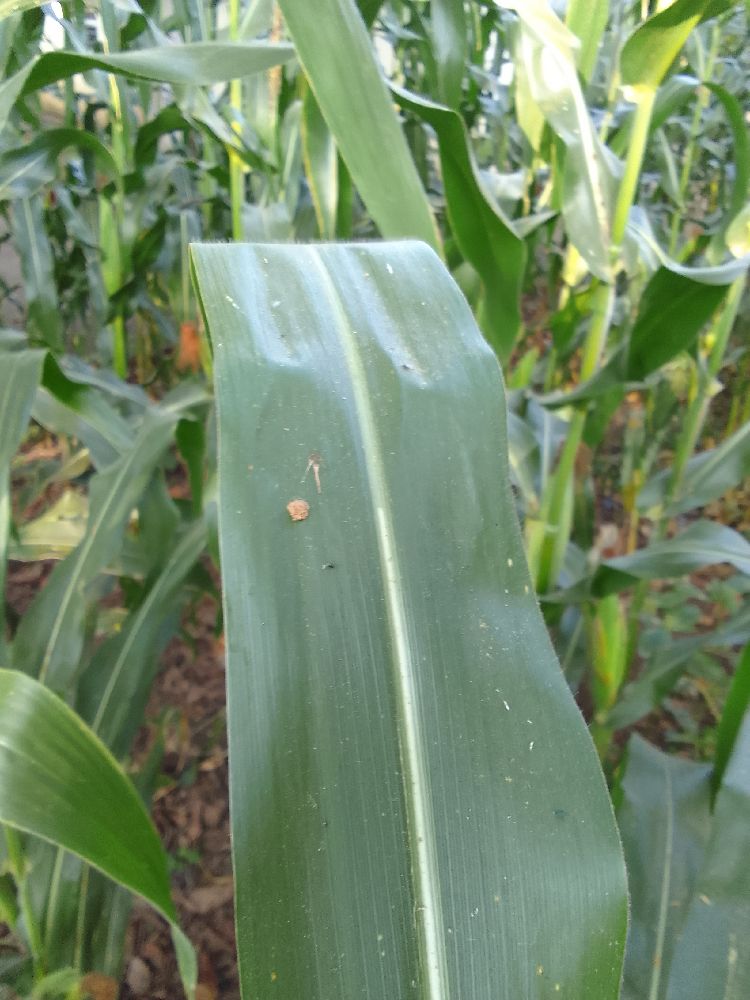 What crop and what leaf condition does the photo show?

maize, healthy
